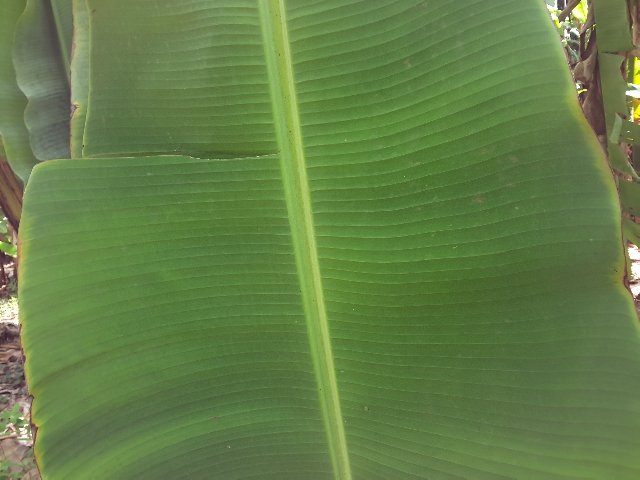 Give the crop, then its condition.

banana, healthy
